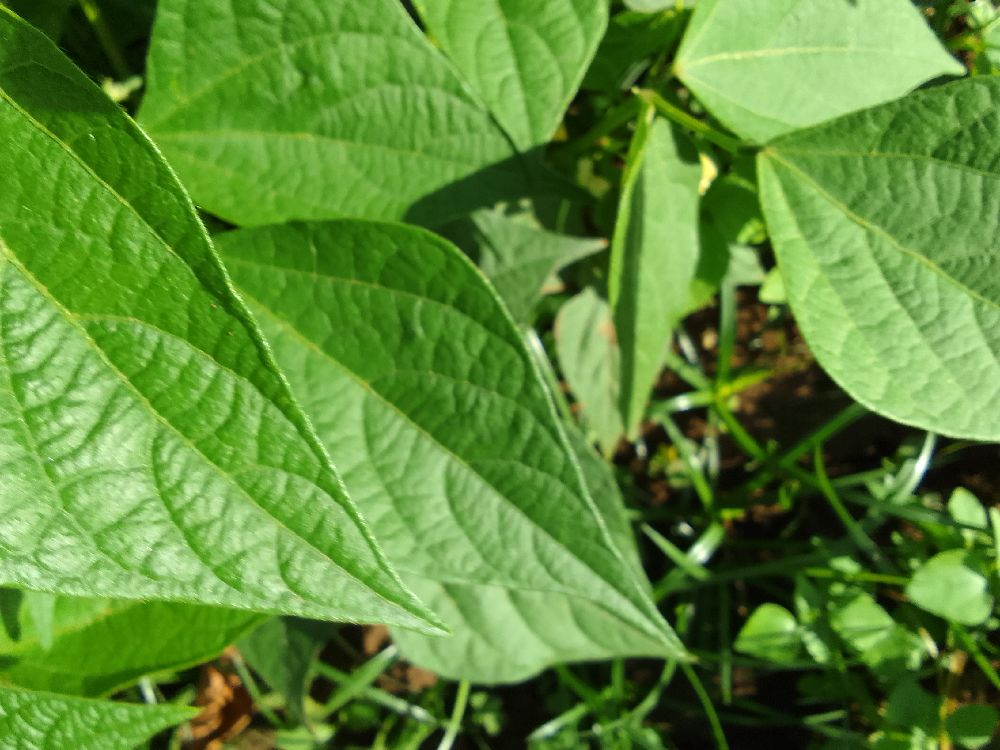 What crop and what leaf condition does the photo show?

common bean, healthy
